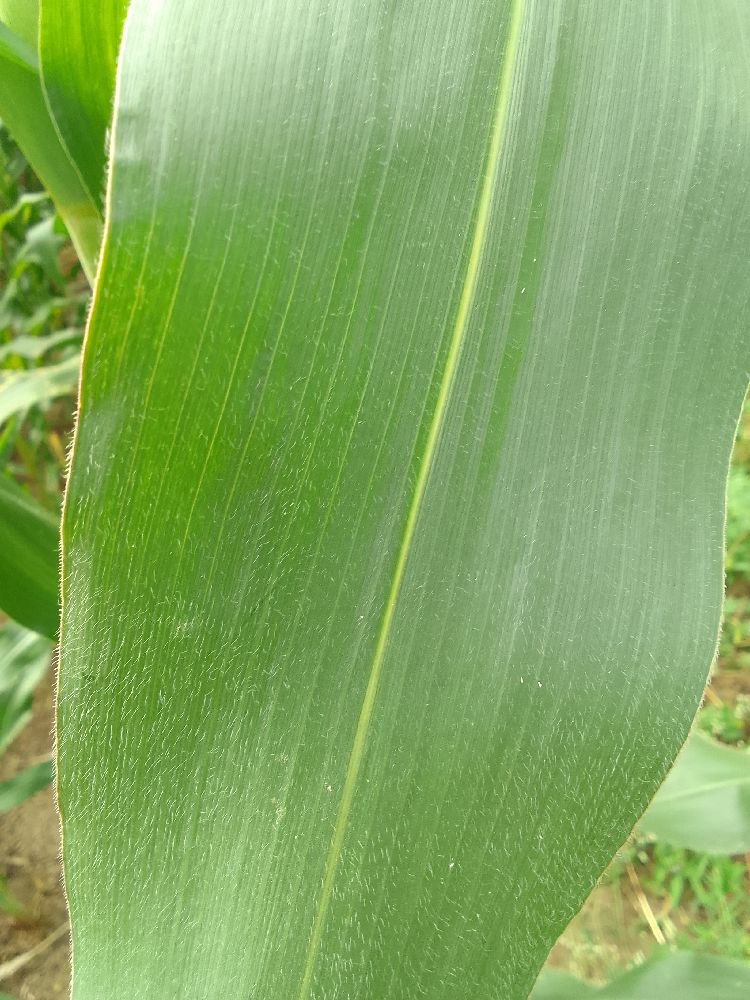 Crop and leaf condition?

maize, maize streak virus
